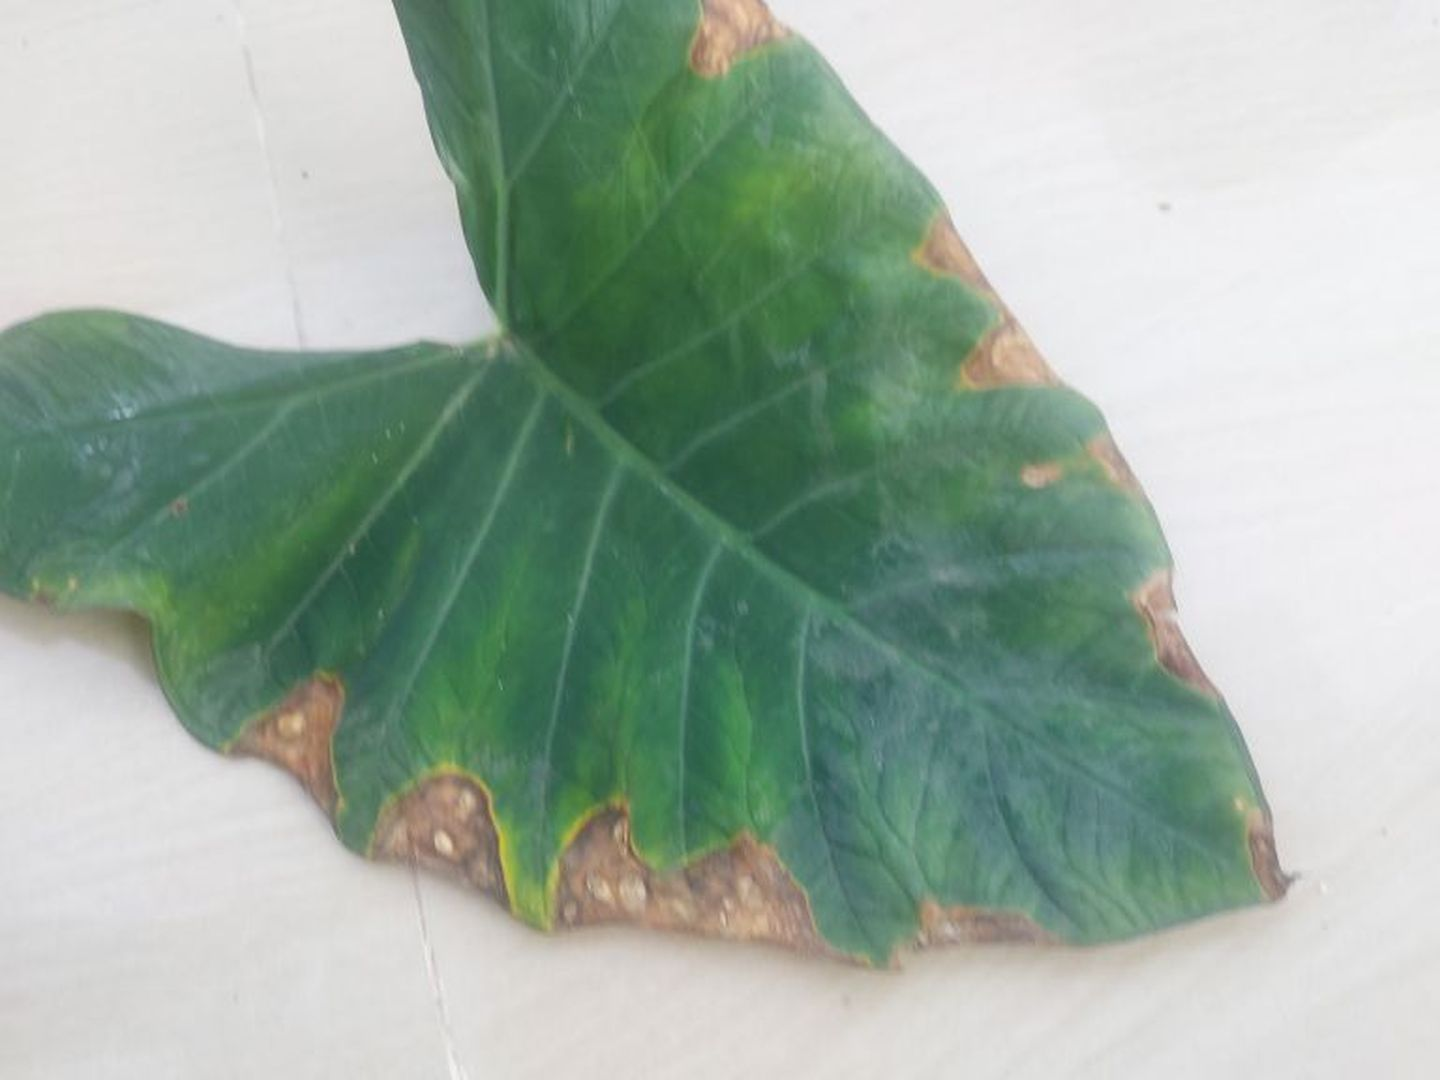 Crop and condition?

taro, leaf blight
